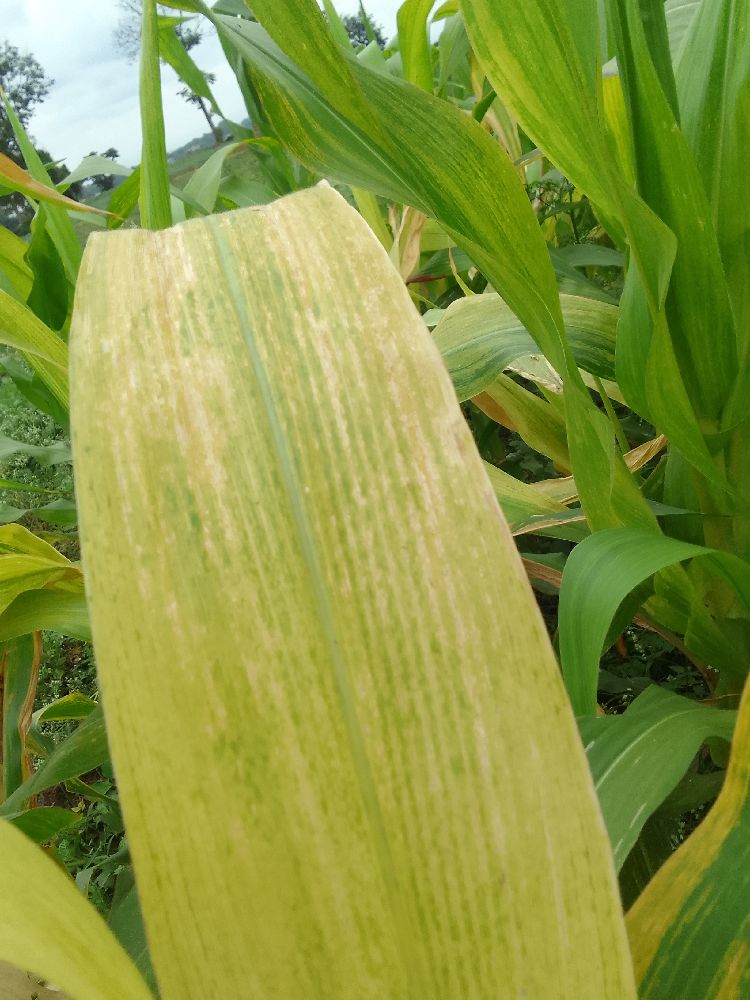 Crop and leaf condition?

maize, maize lethal necrosis
